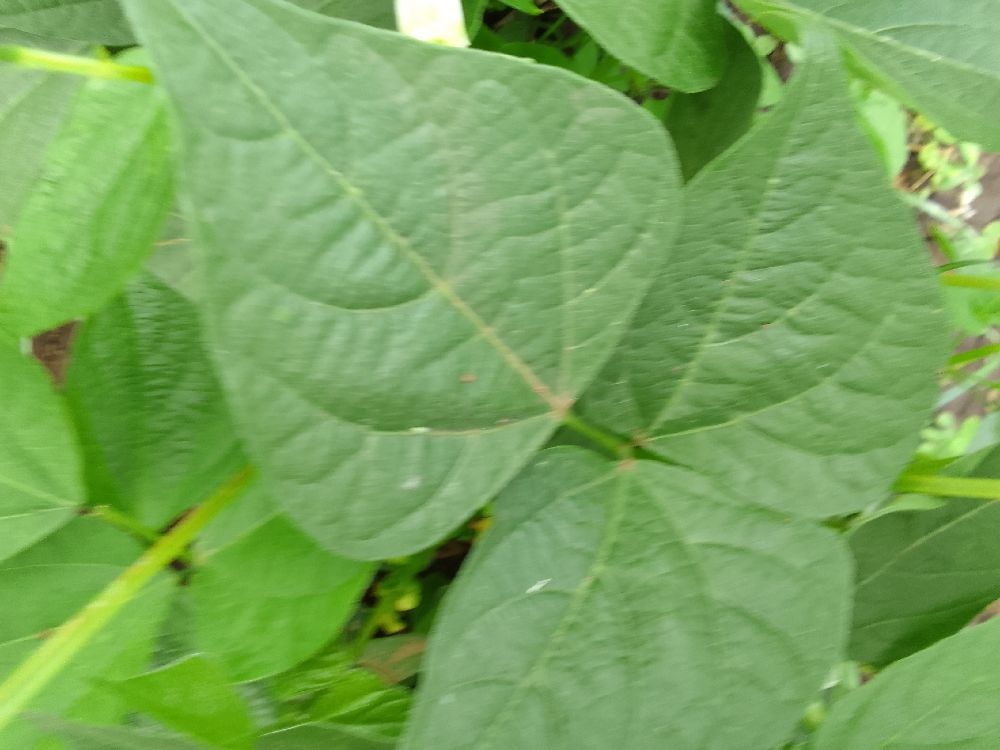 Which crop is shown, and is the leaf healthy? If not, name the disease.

common bean, healthy
